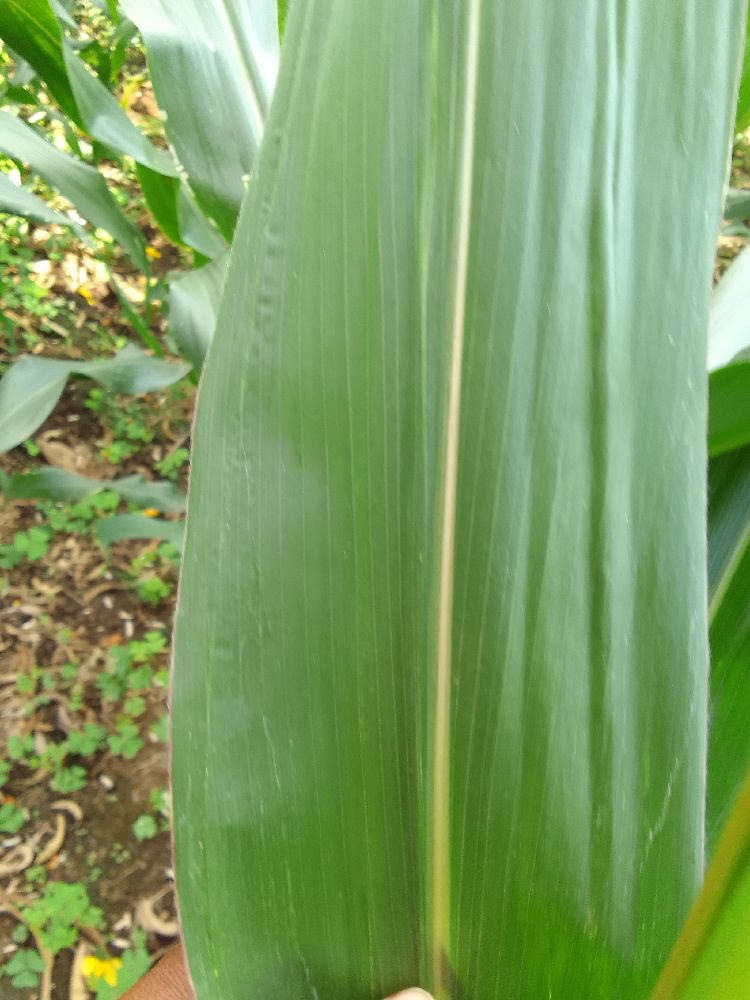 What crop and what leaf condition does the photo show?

maize, healthy
